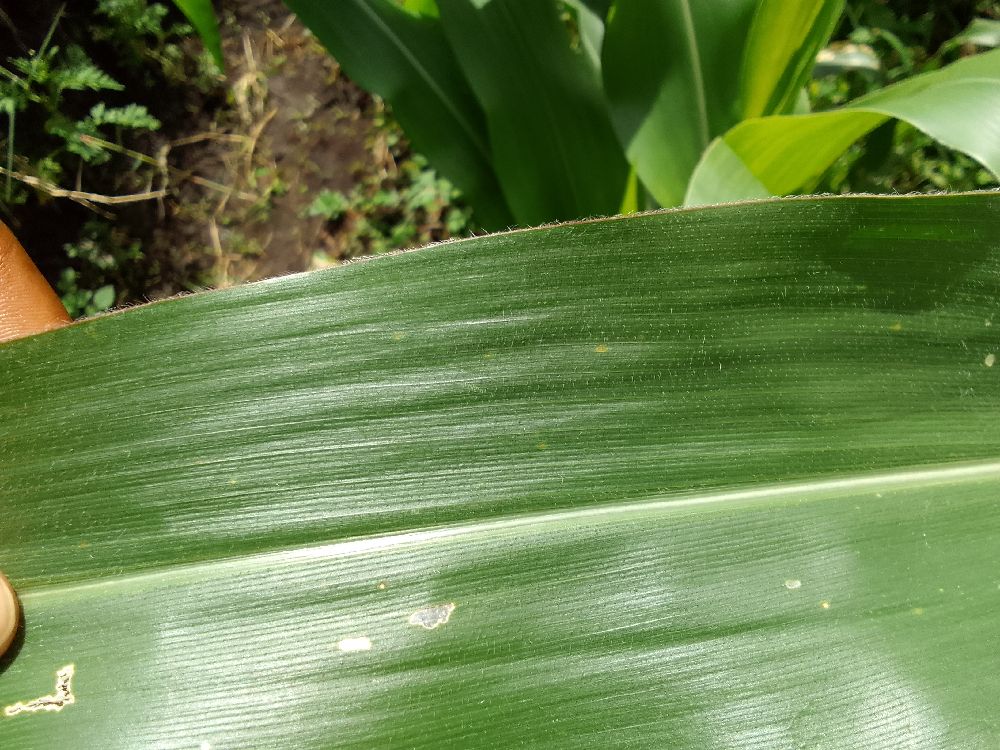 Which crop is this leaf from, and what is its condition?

maize, healthy
